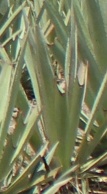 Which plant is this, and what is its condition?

agave, small
